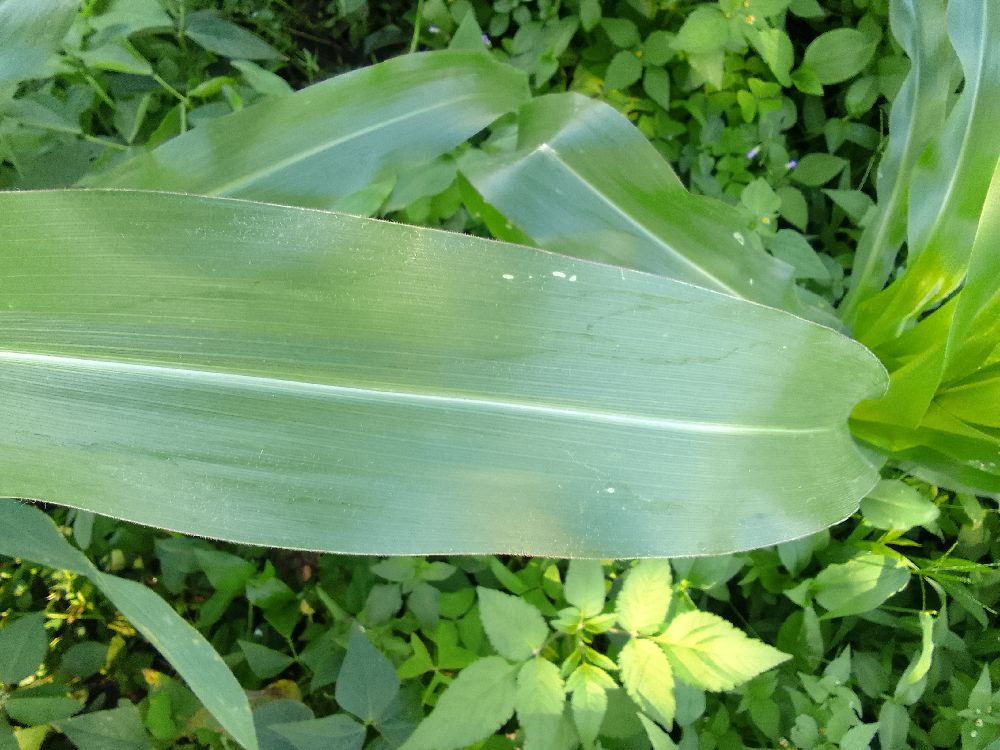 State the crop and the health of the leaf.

maize, healthy
